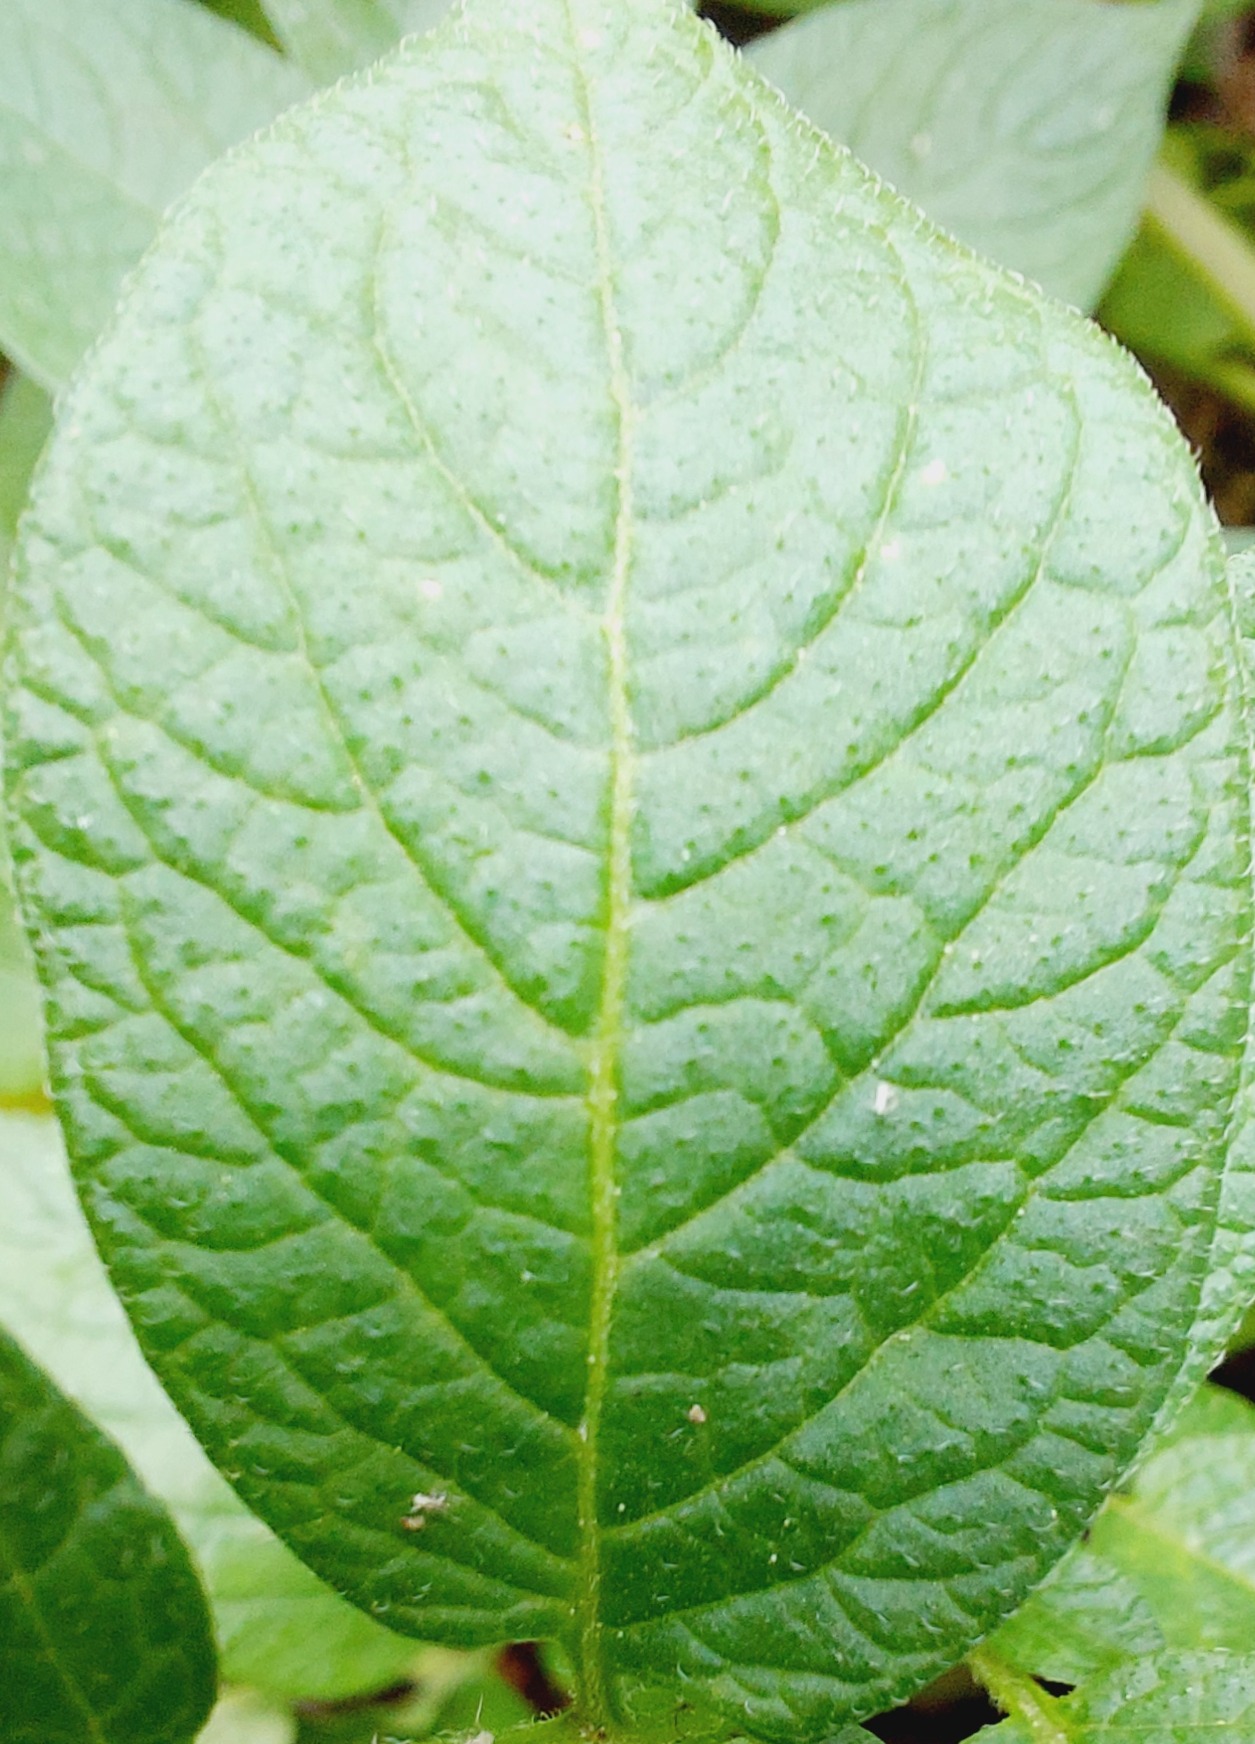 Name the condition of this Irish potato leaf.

healthy
